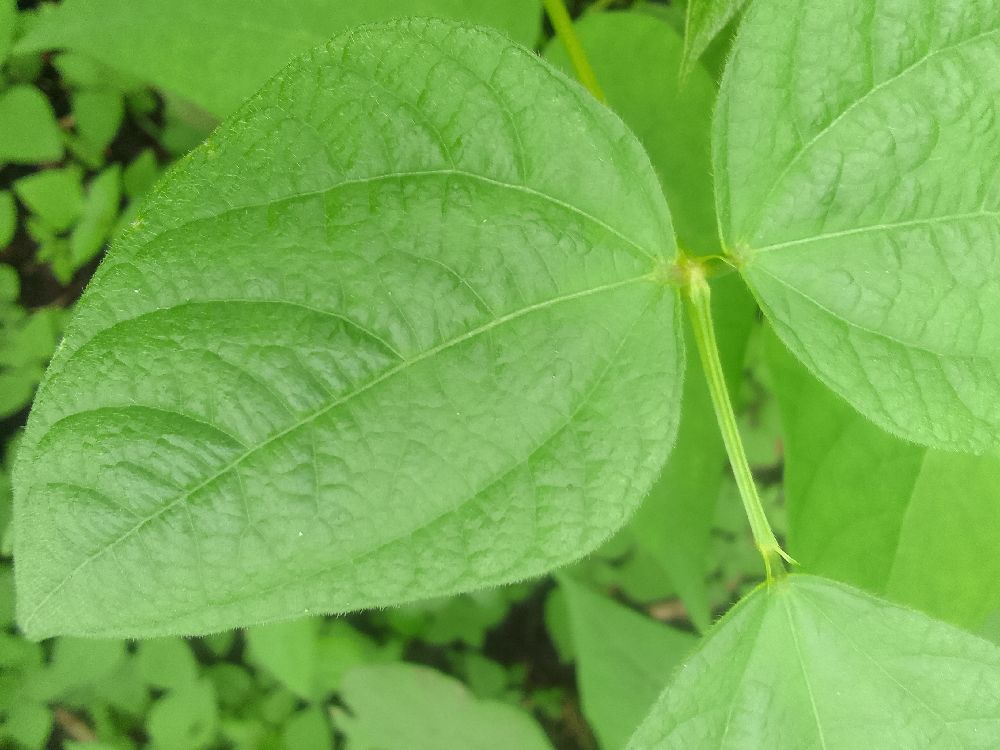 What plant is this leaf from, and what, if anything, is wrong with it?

common bean, healthy
